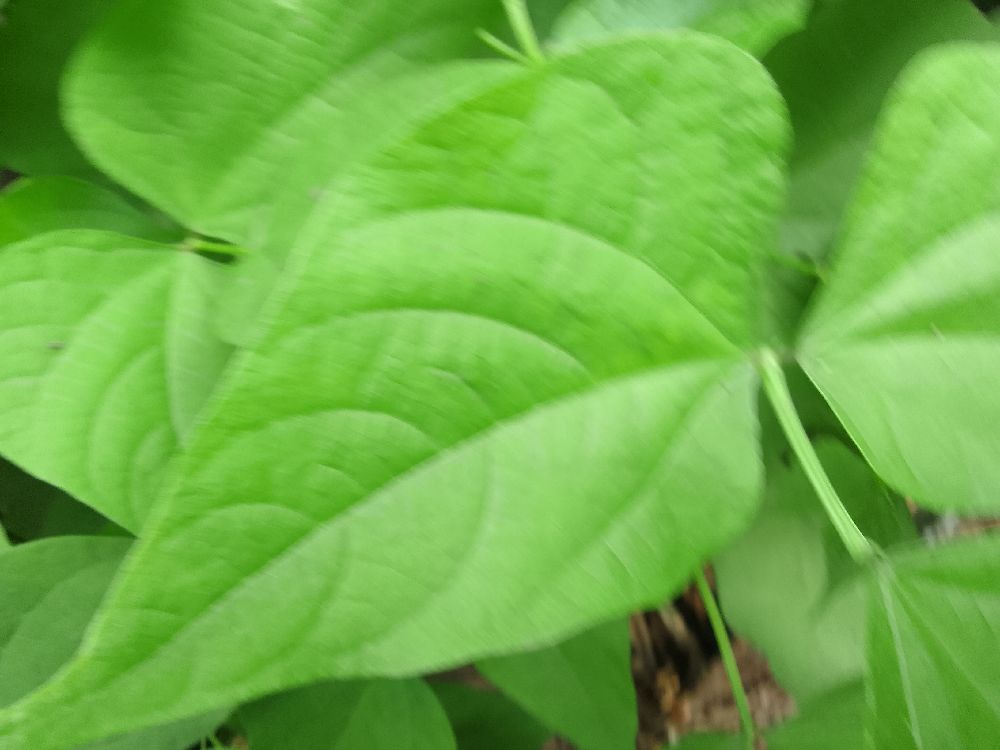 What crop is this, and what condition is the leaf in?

common bean, healthy
